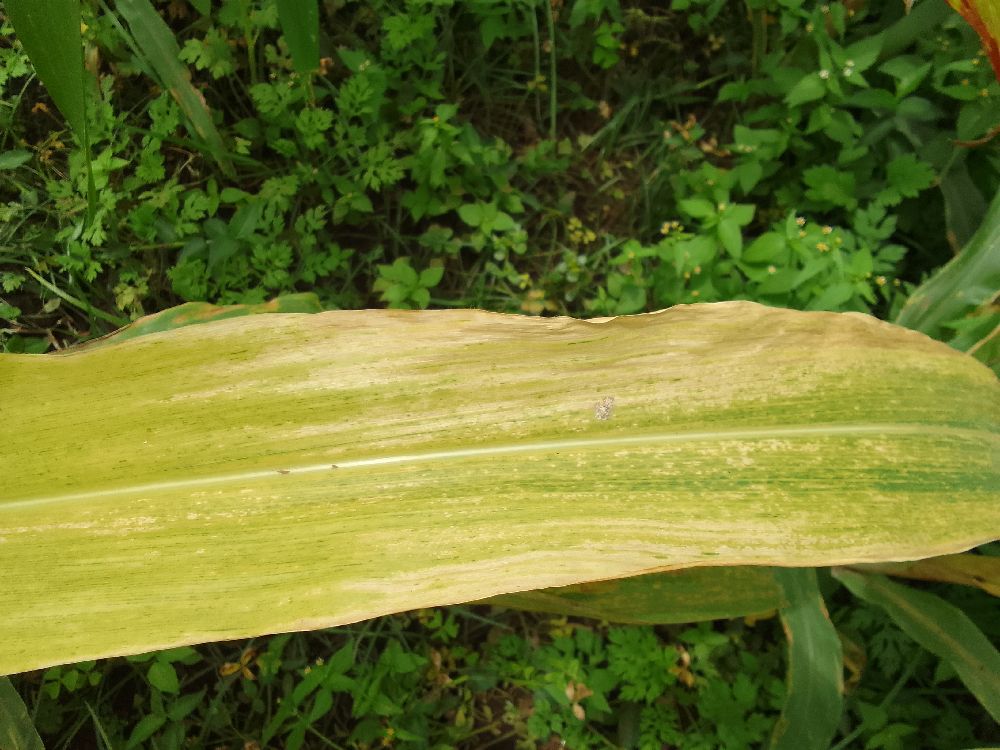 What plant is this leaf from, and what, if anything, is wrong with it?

maize, maize lethal necrosis
